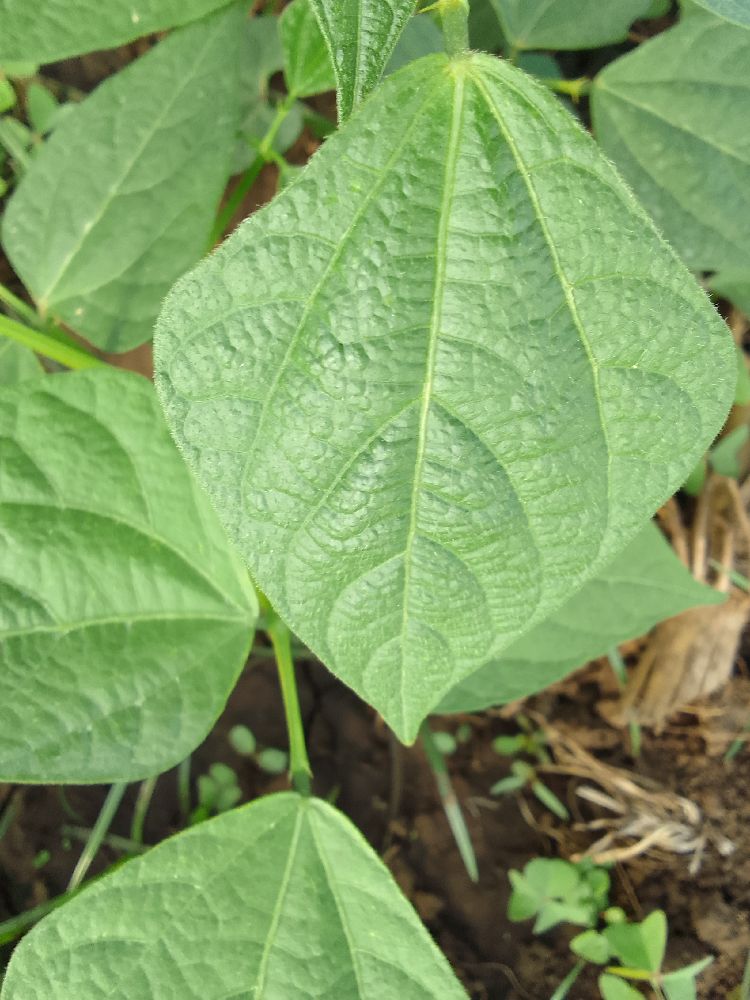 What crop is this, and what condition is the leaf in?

common bean, healthy
